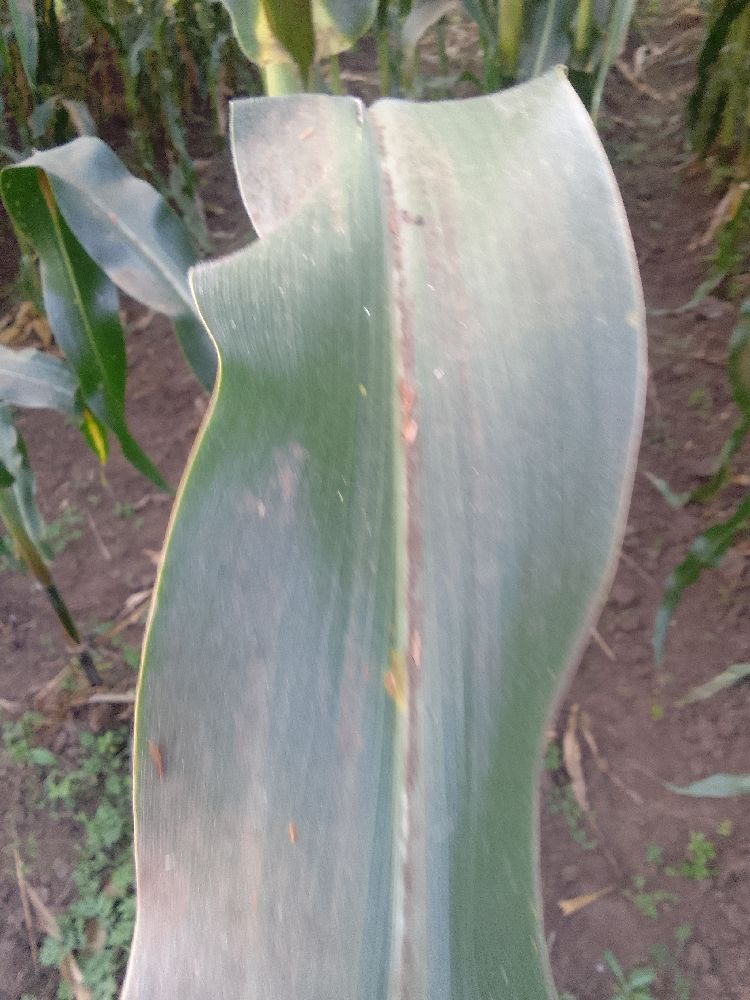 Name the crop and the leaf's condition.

maize, healthy
